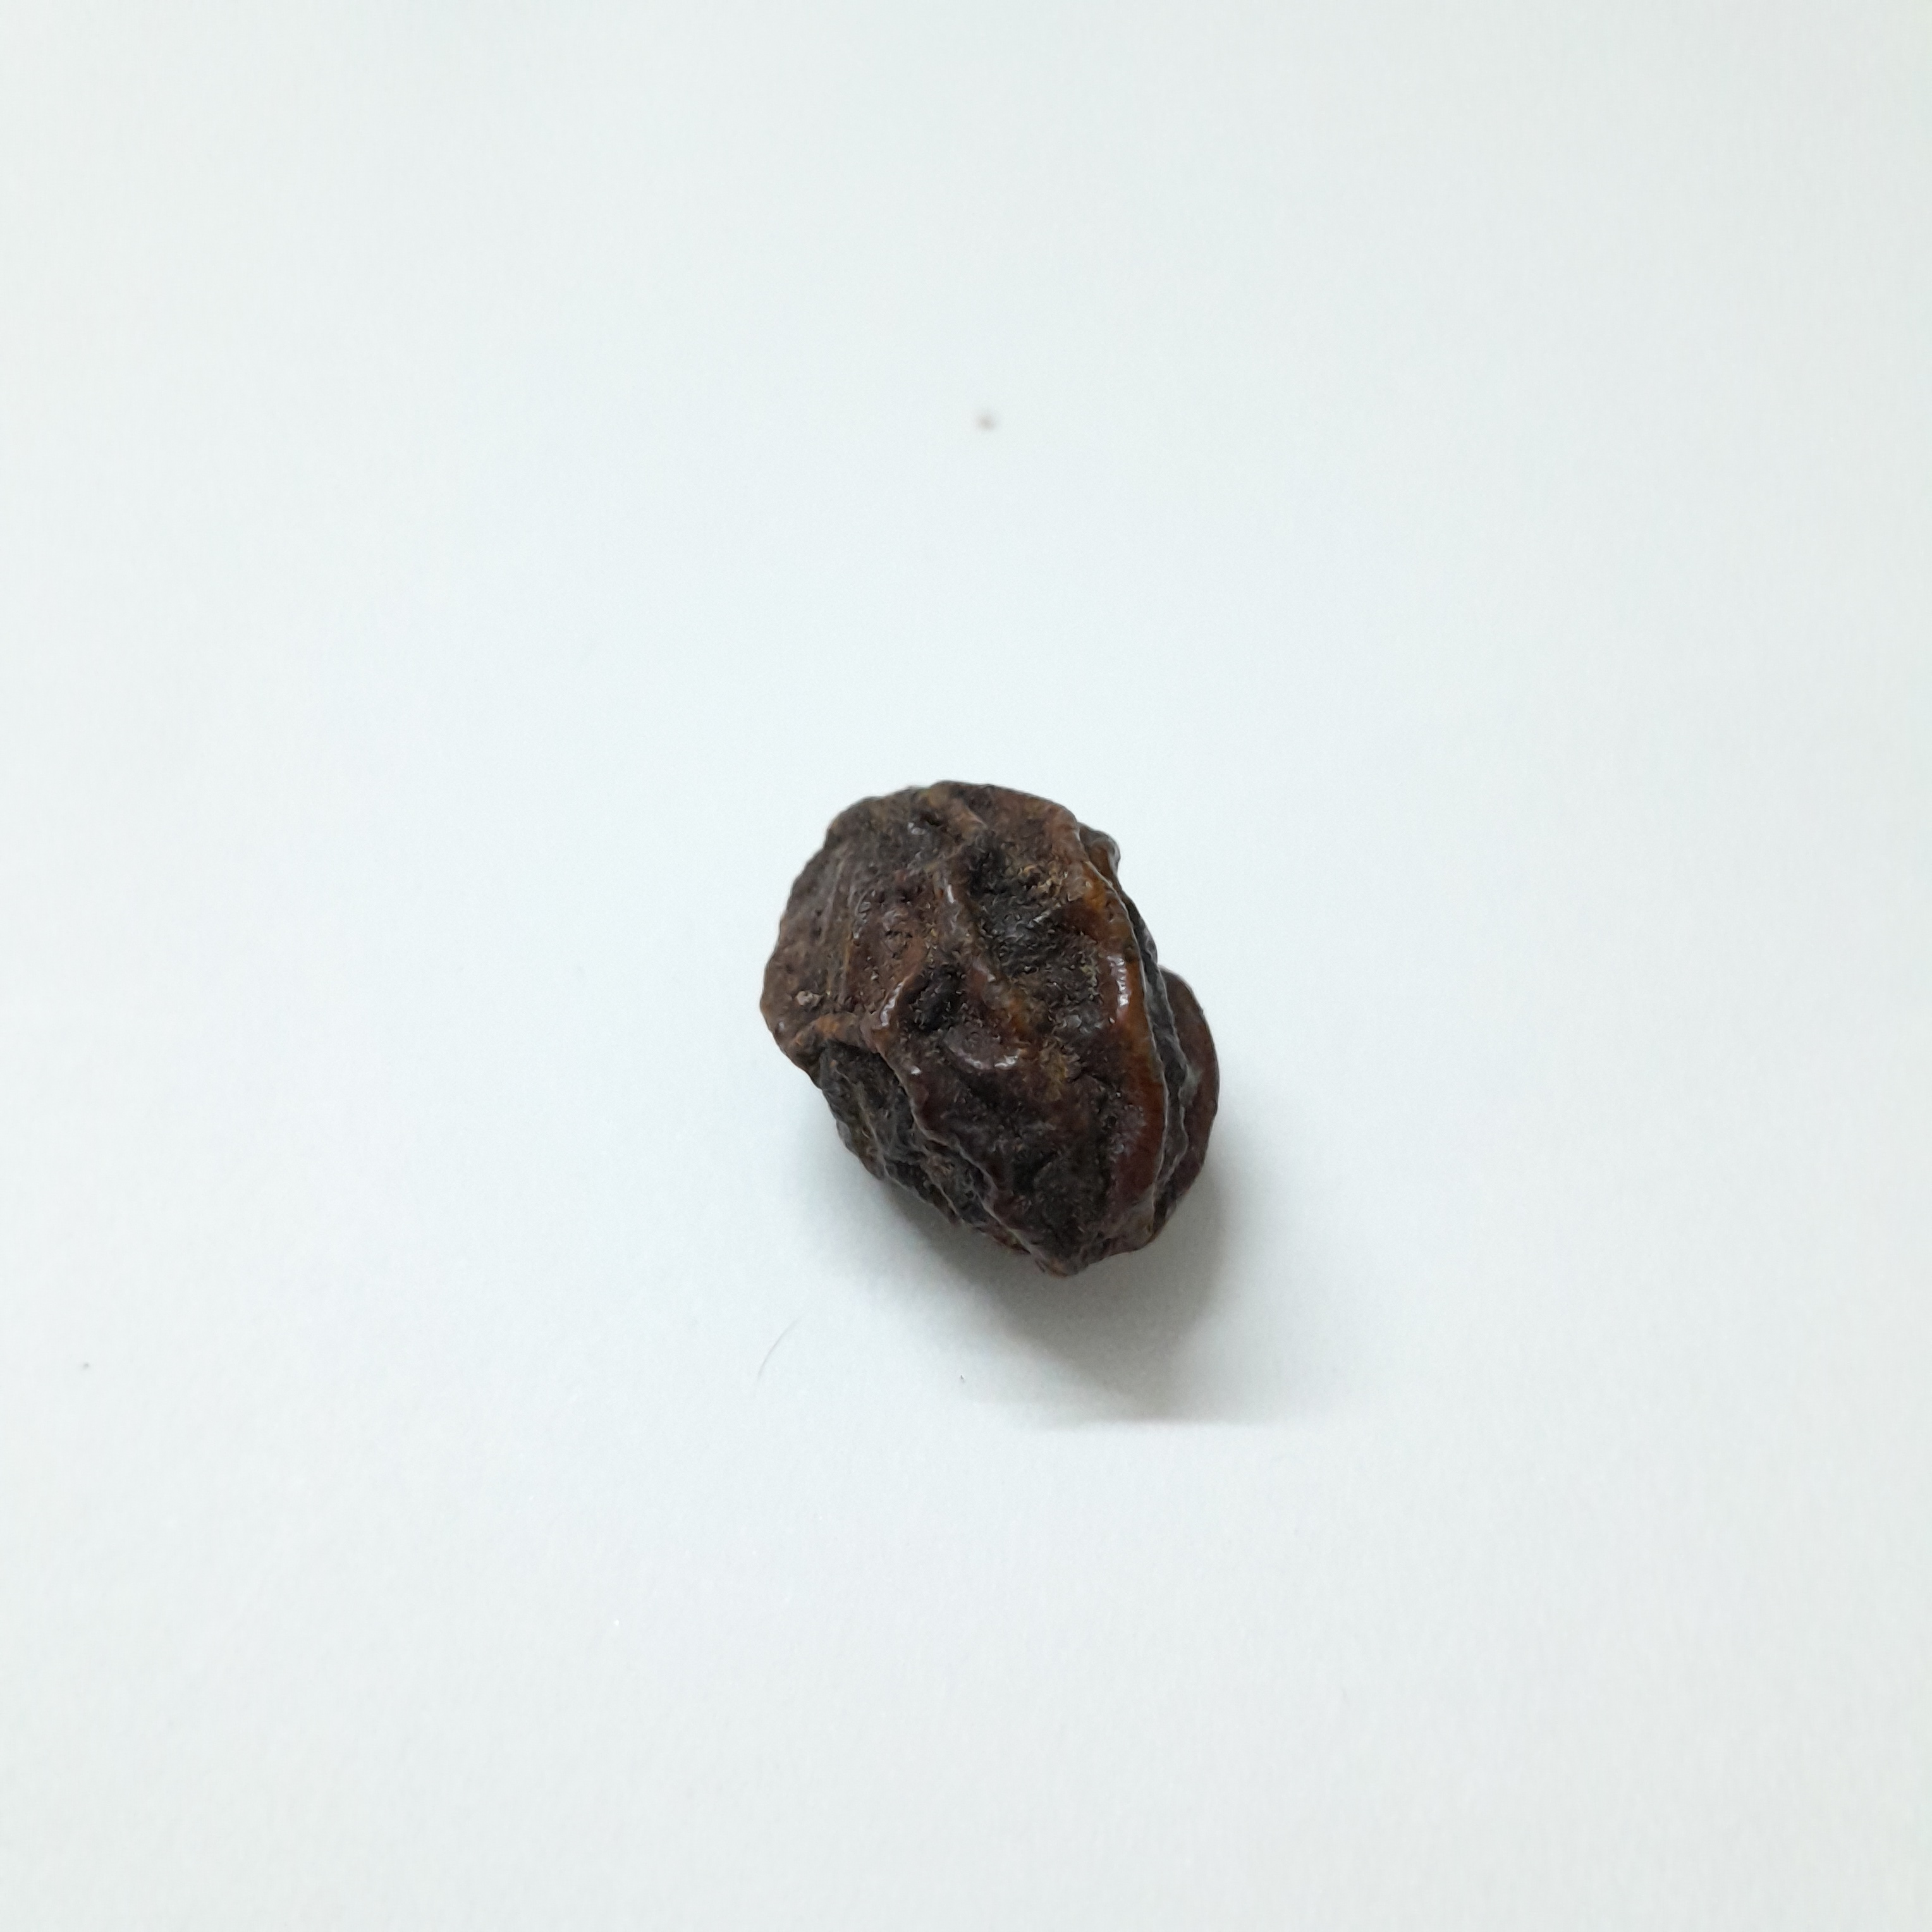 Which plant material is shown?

kadukharik
